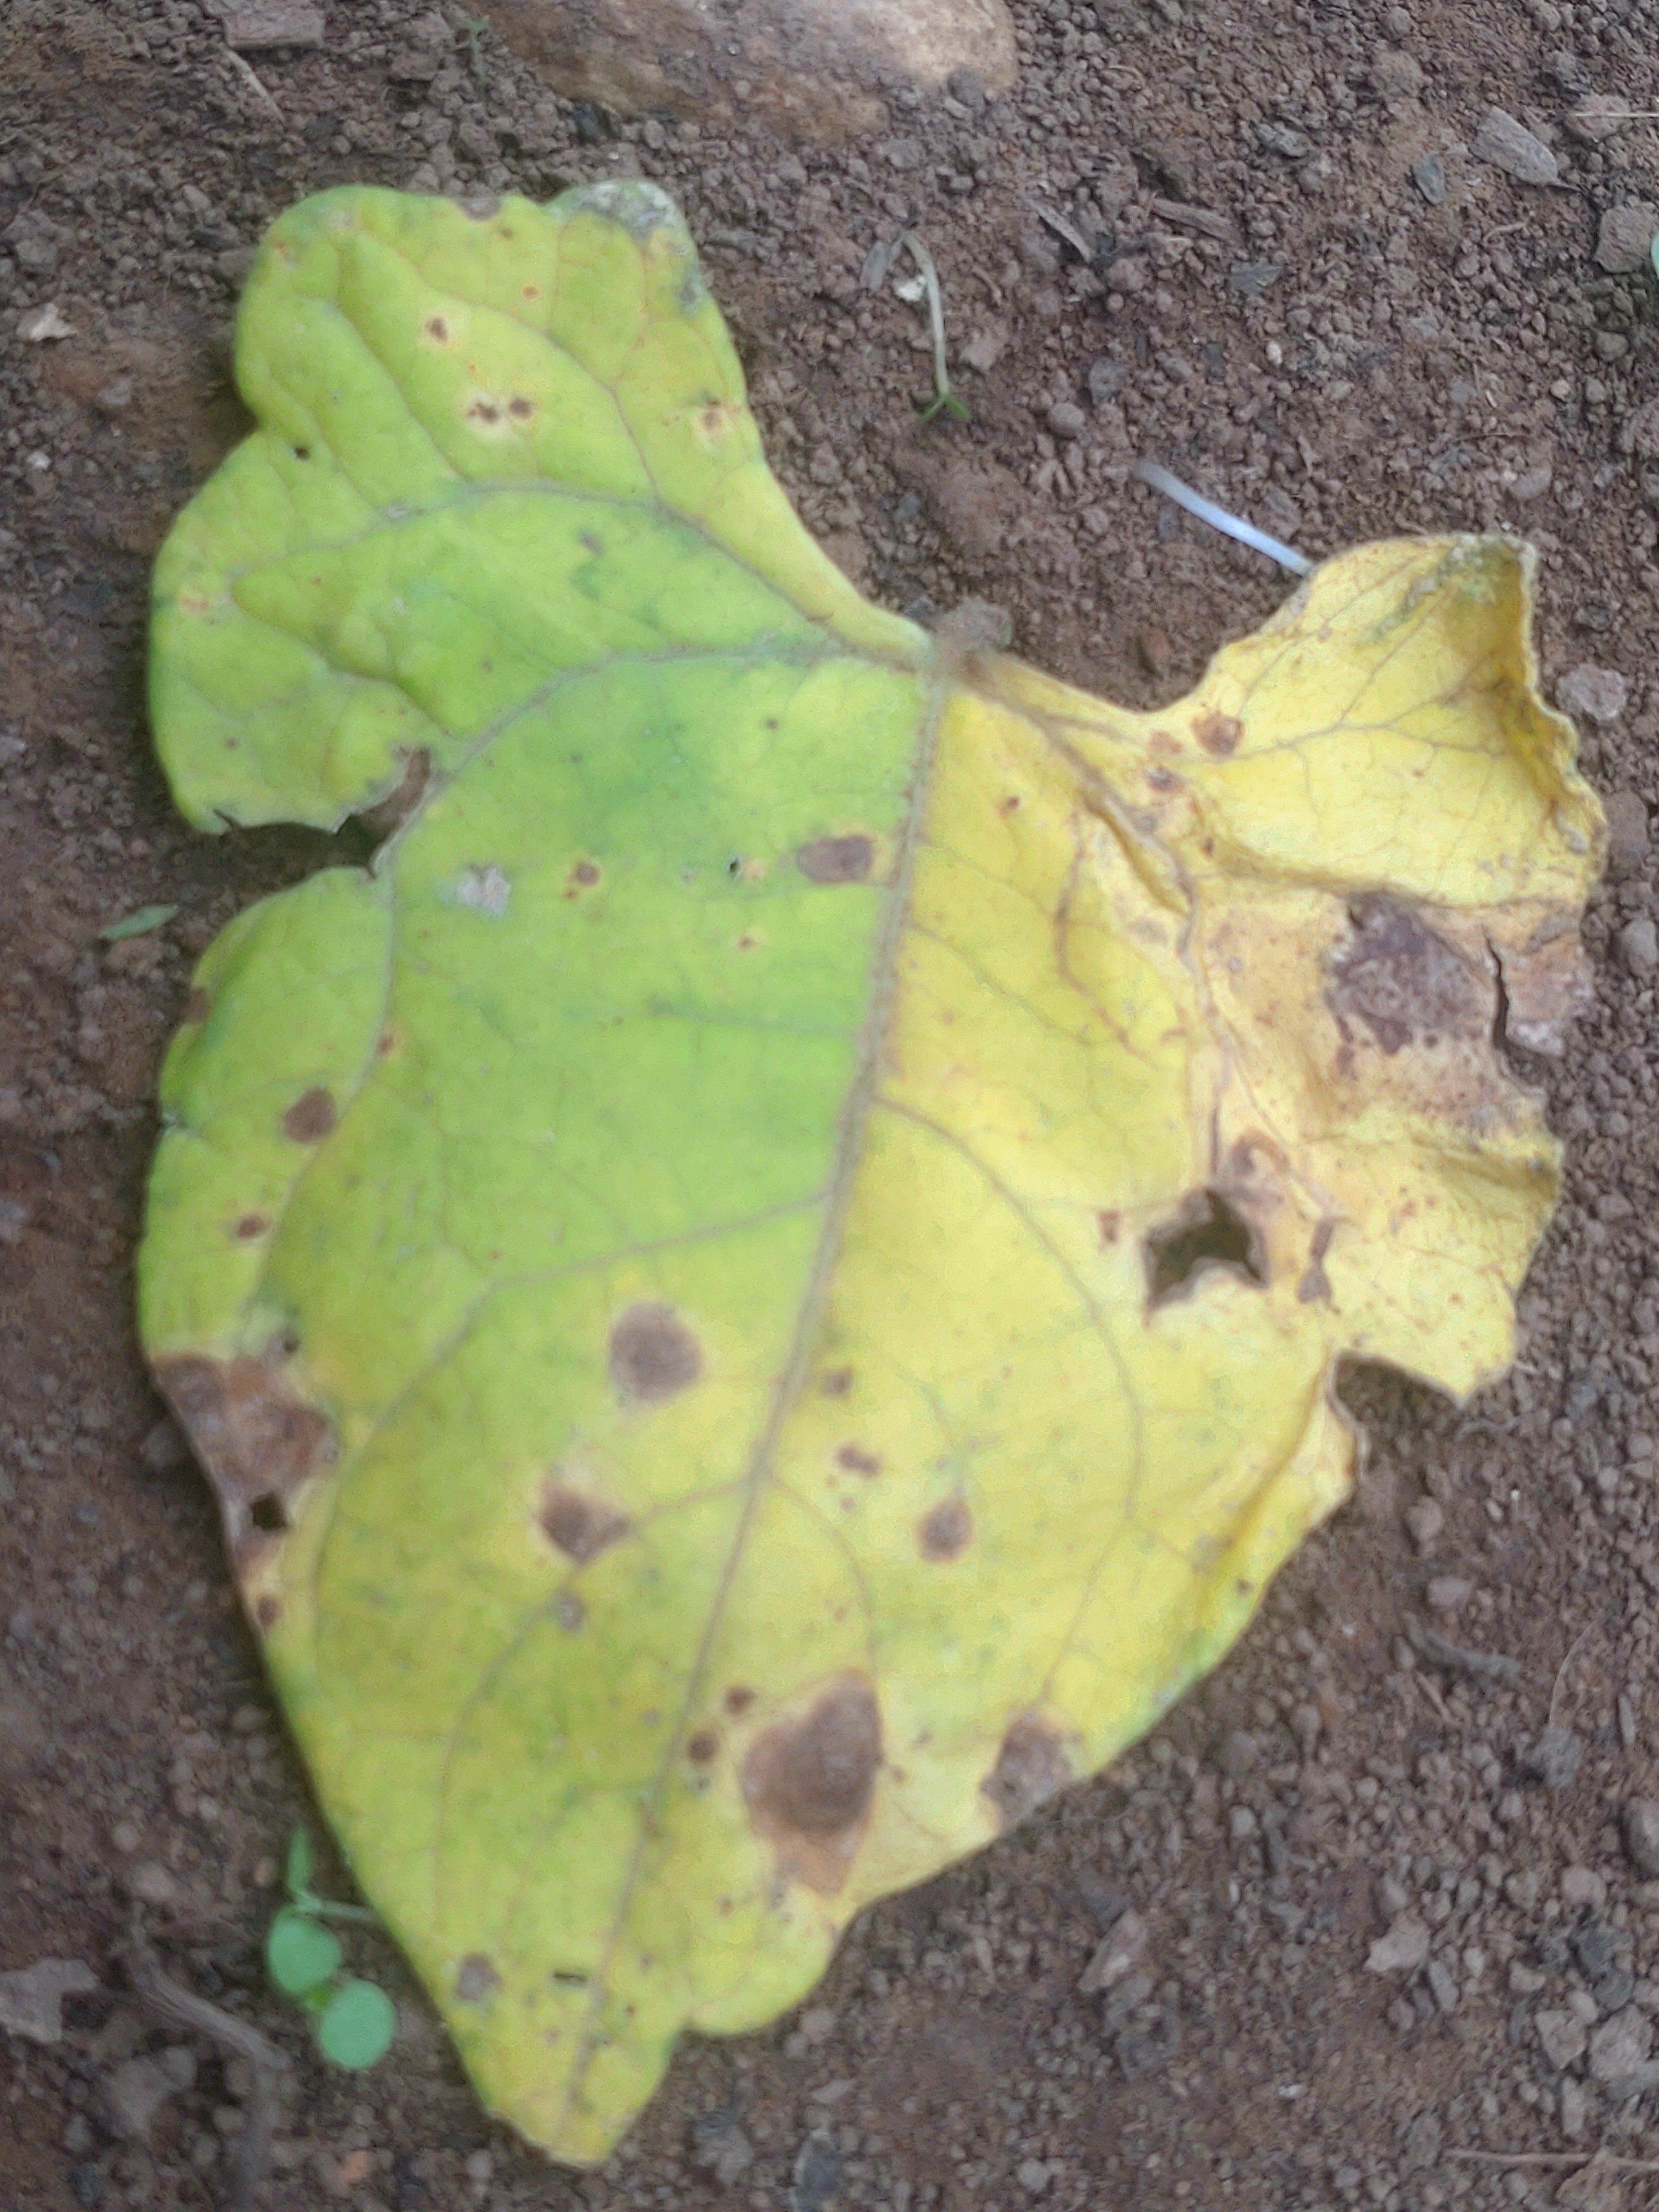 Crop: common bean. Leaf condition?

anthracnose
